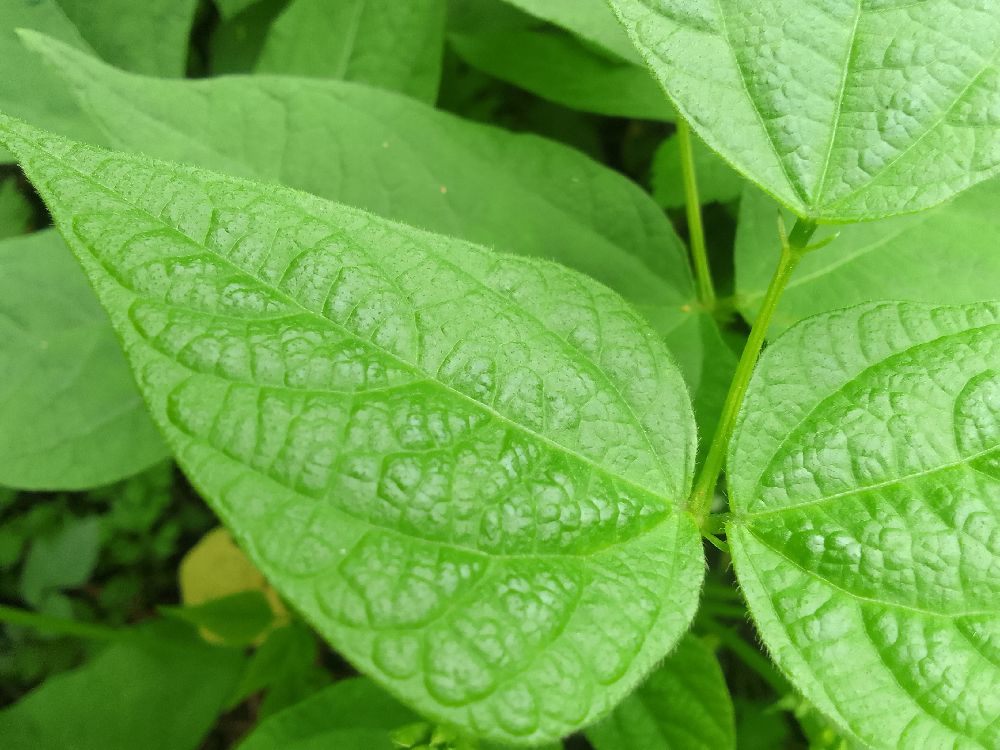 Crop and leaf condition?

common bean, healthy
